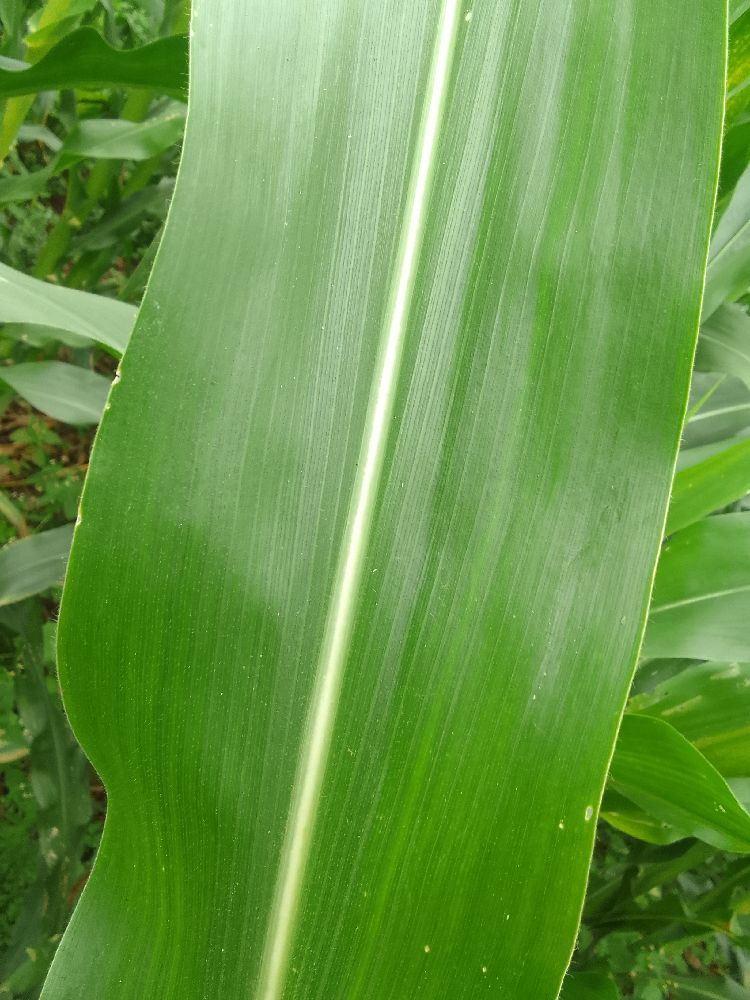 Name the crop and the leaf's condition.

maize, healthy
